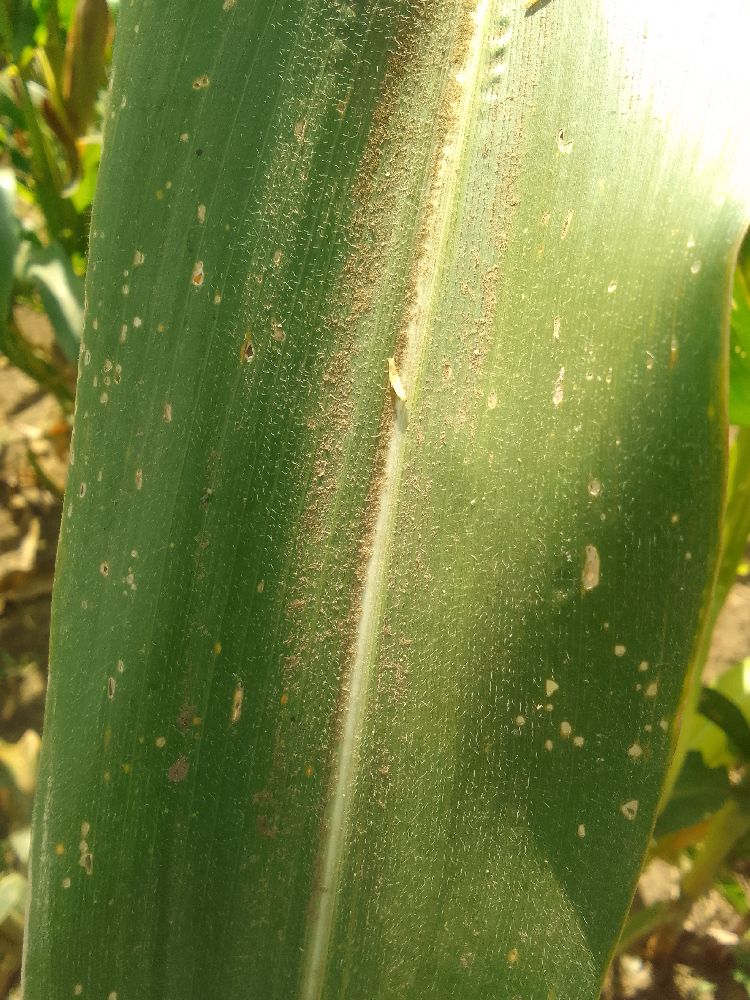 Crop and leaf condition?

maize, healthy
